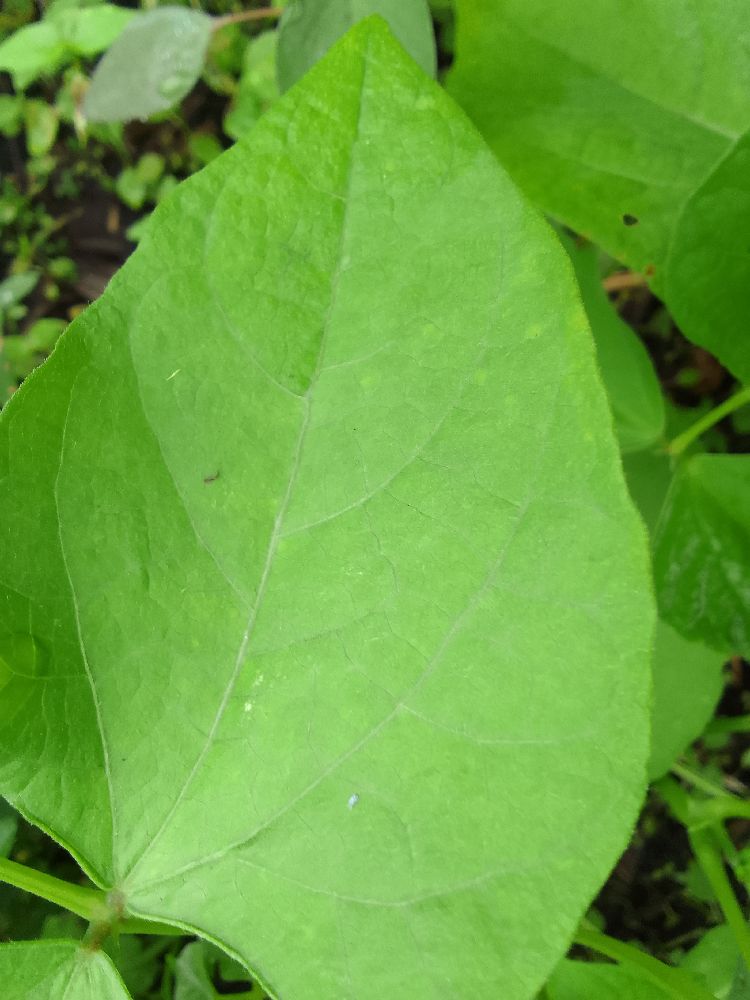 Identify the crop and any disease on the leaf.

common bean, healthy
